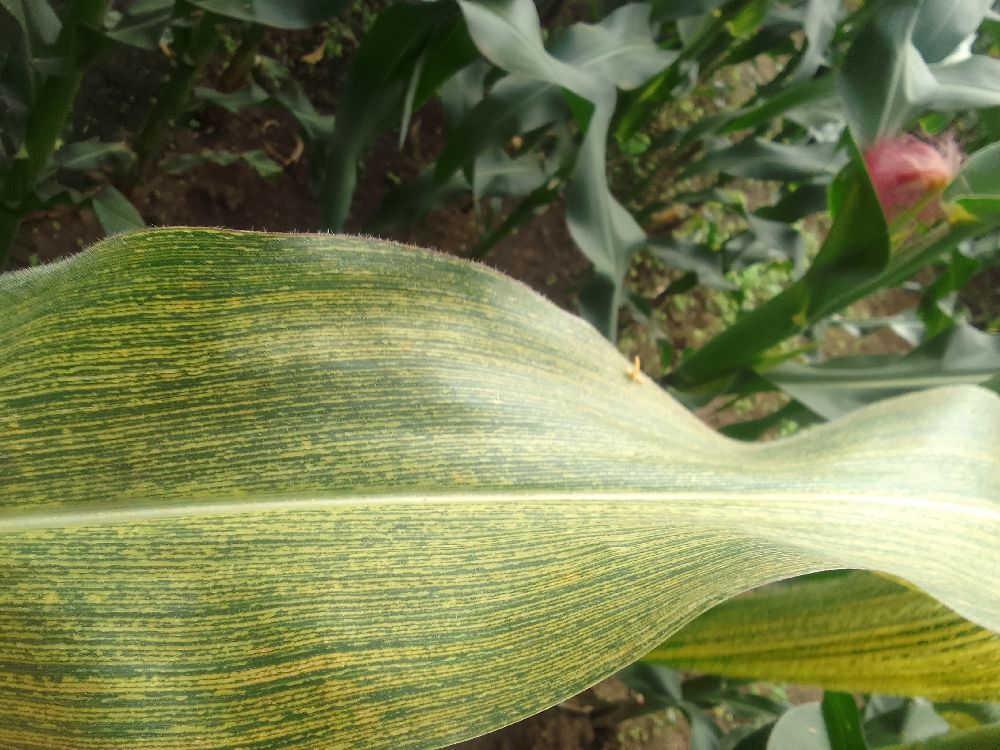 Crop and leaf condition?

maize, maize streak virus
